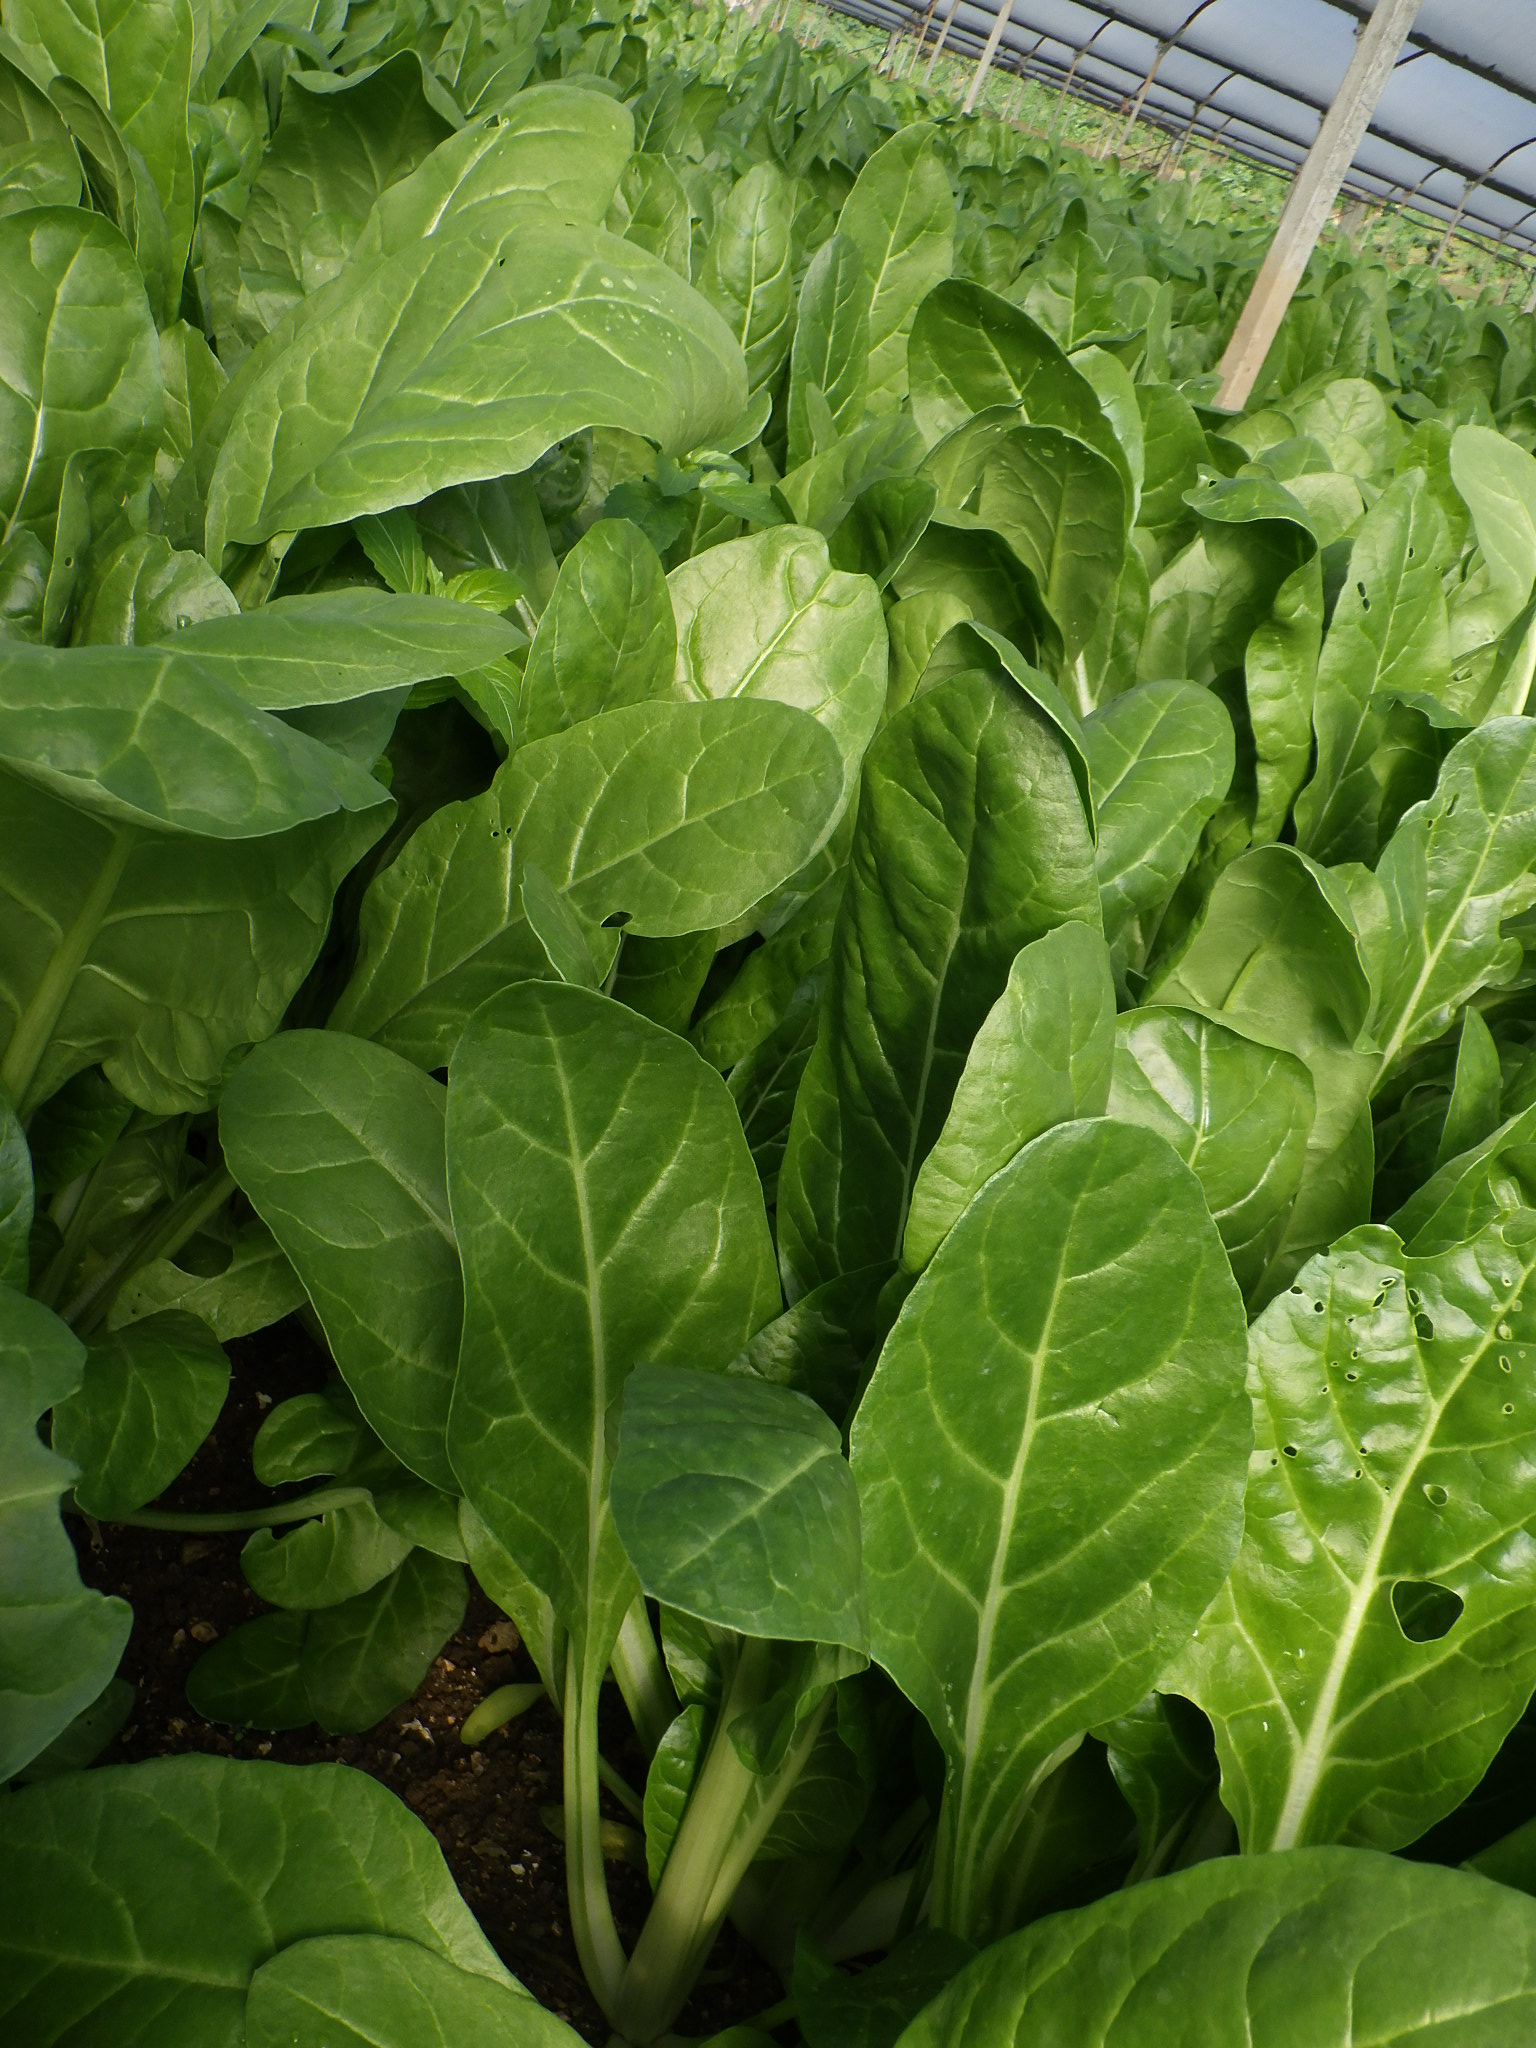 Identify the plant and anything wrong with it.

chard, healthy
